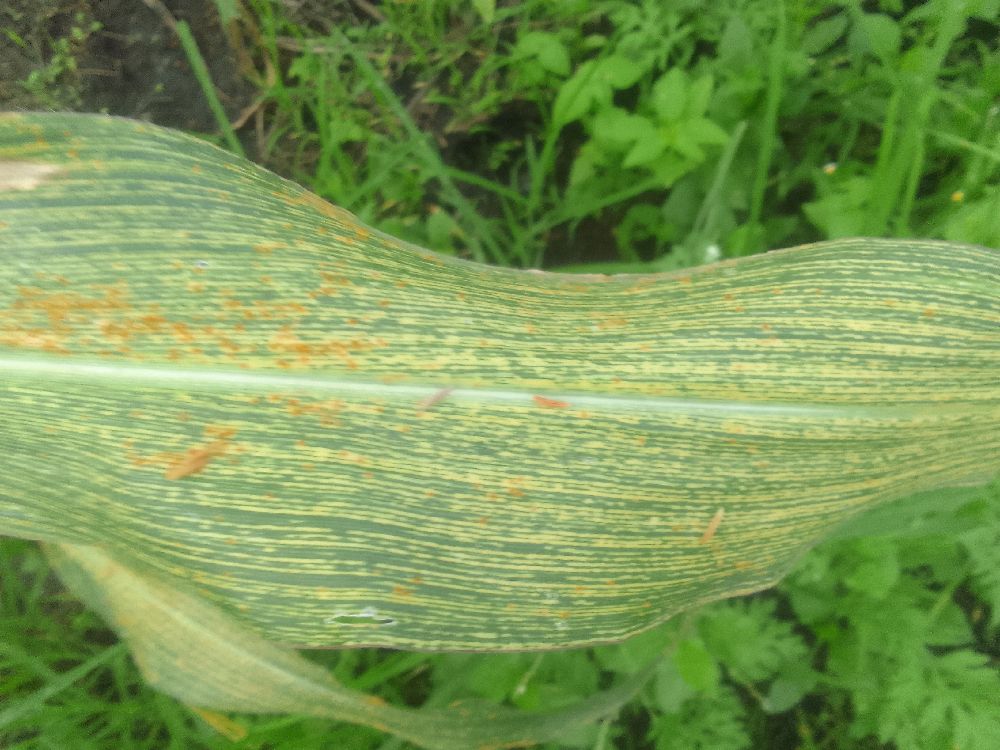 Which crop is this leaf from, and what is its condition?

maize, maize streak virus
